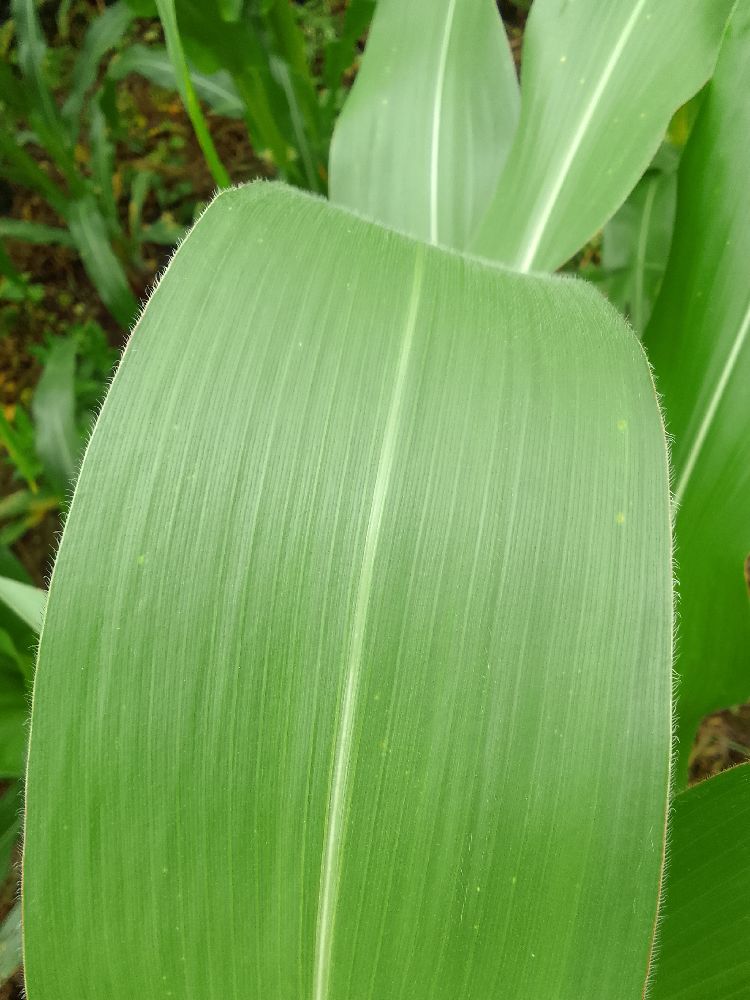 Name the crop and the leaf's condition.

maize, healthy
